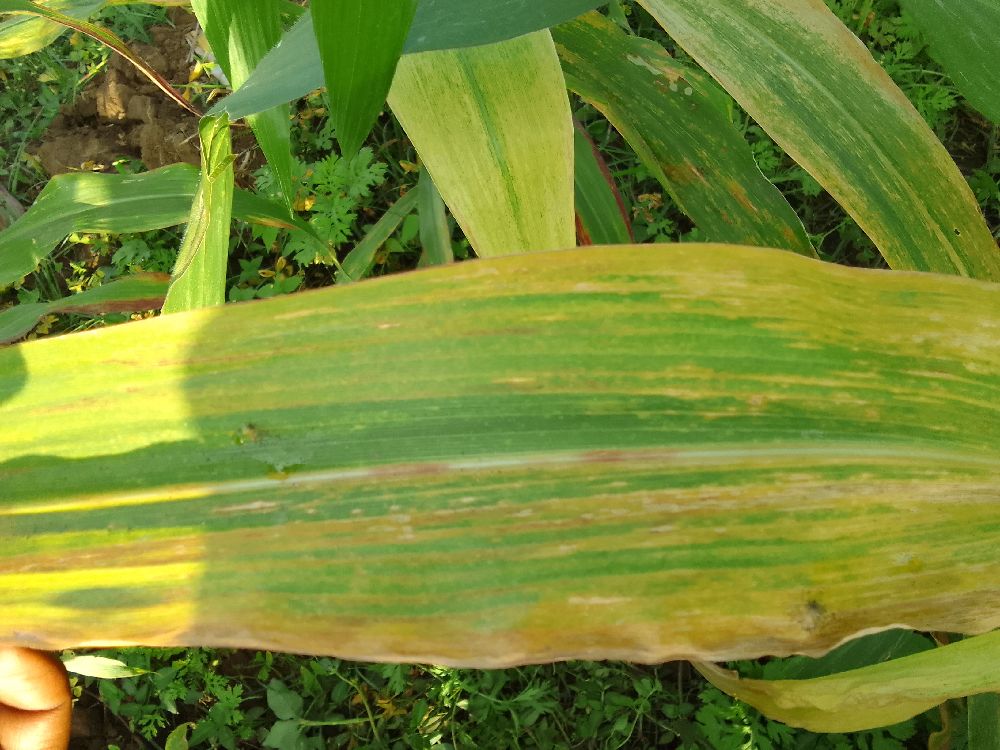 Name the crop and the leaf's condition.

maize, maize lethal necrosis
